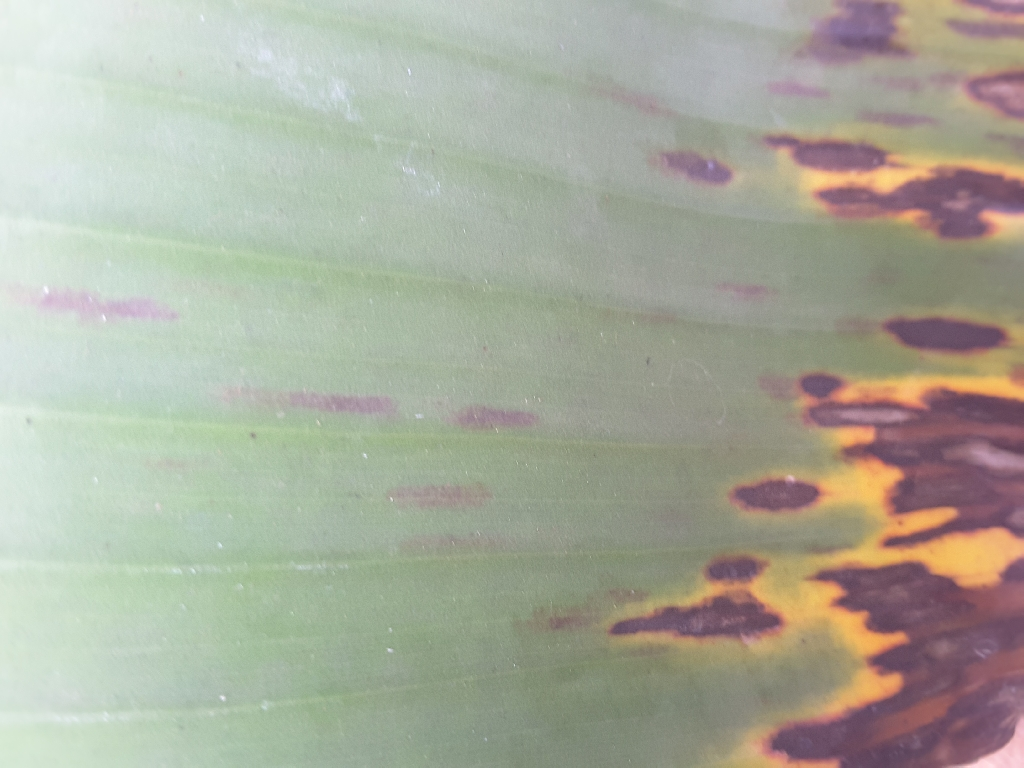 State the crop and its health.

banana, black sigatoka
